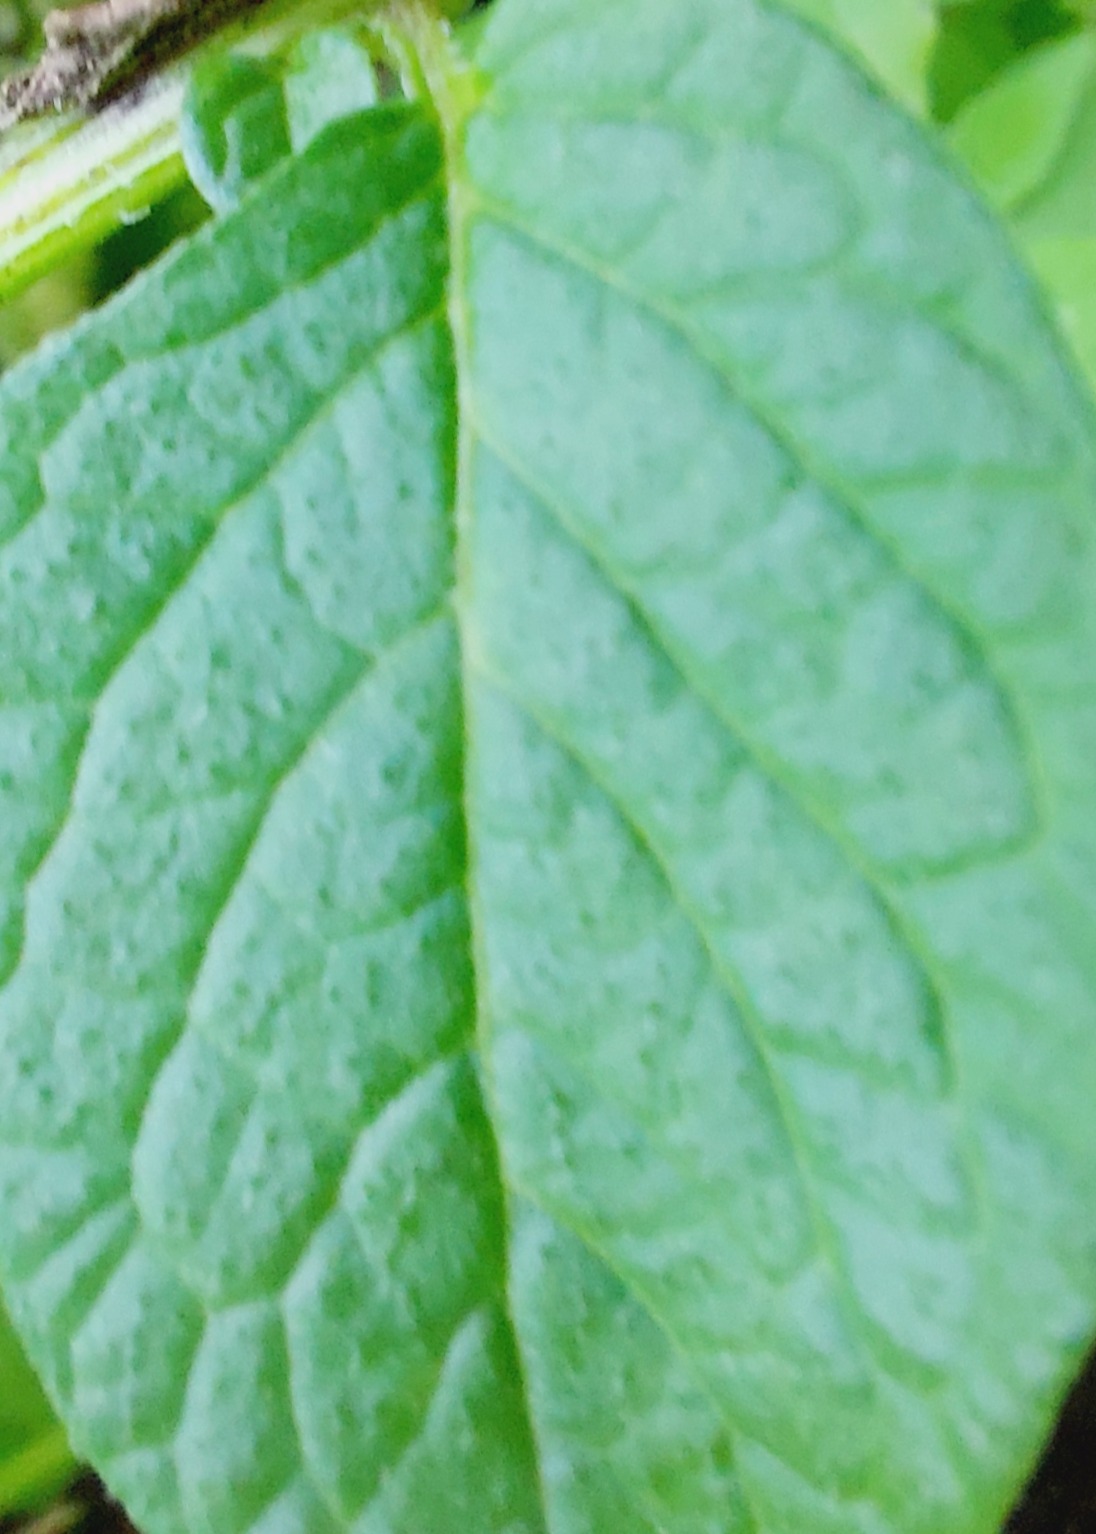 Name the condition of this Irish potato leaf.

healthy
